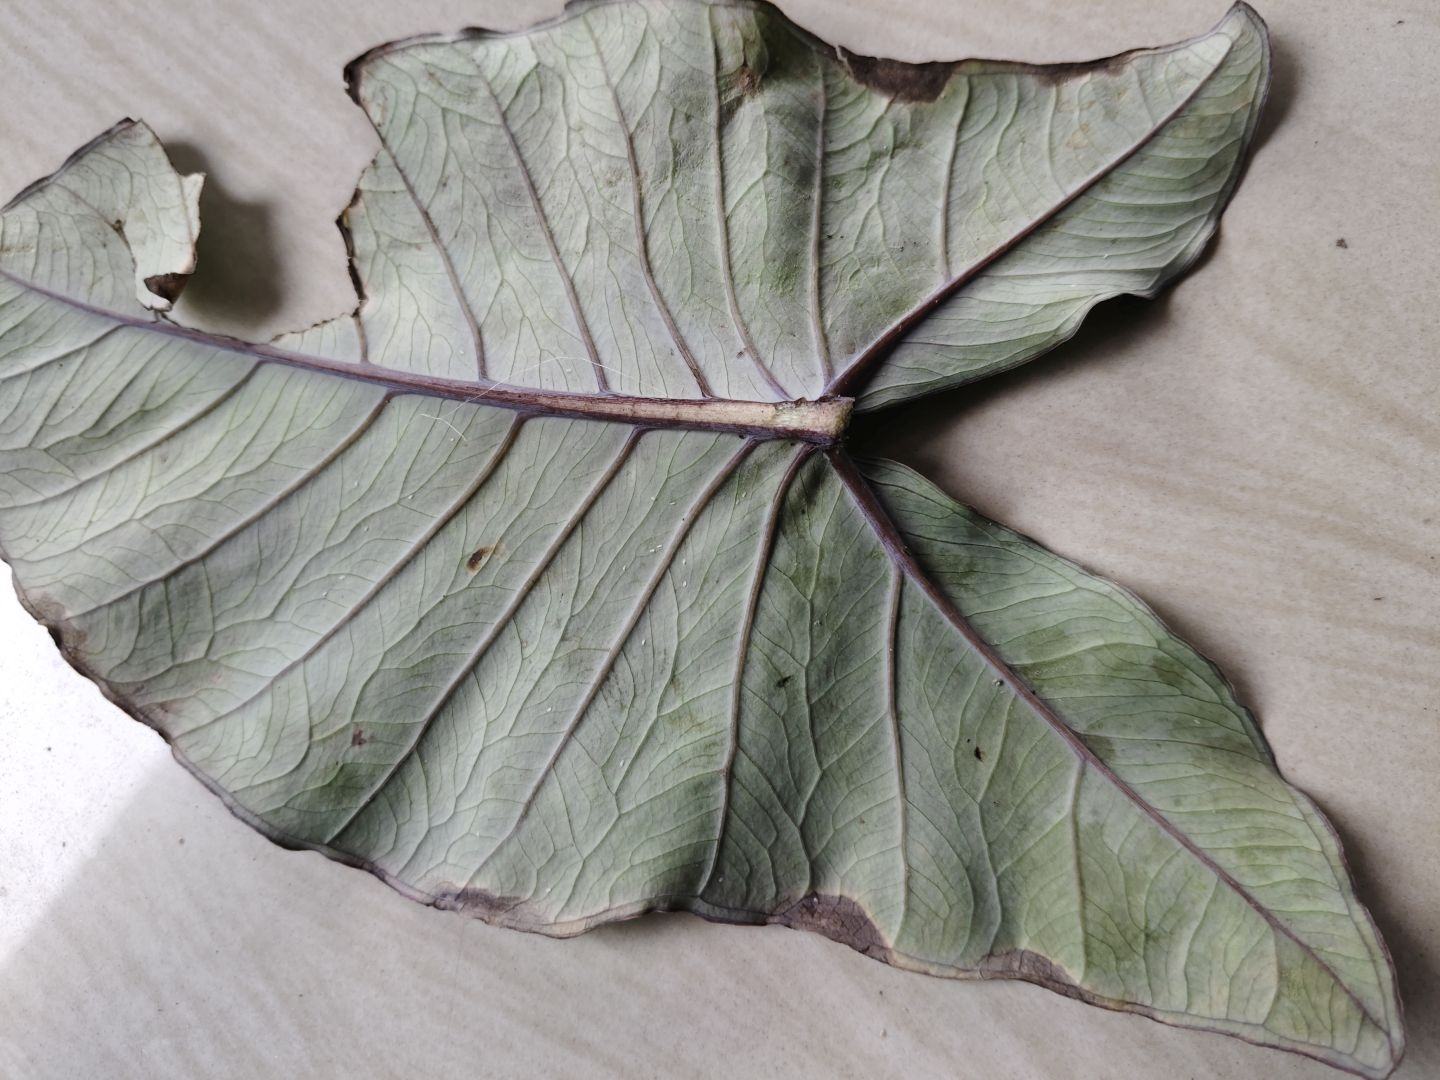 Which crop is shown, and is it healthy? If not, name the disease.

taro, leaf blight
